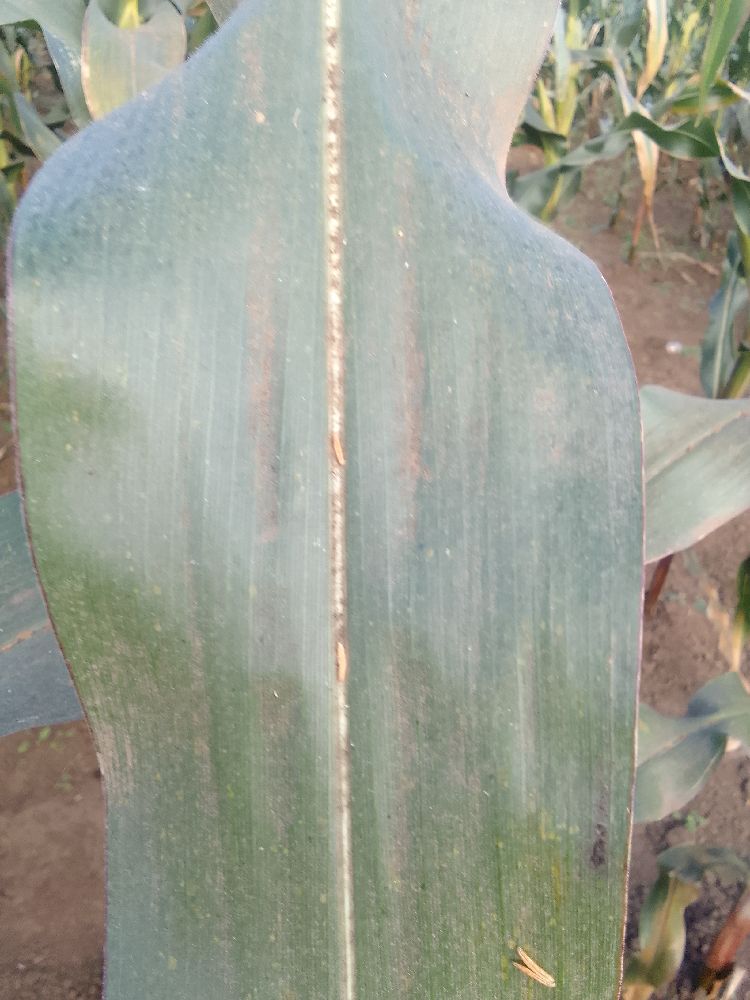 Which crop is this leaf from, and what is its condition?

maize, healthy
